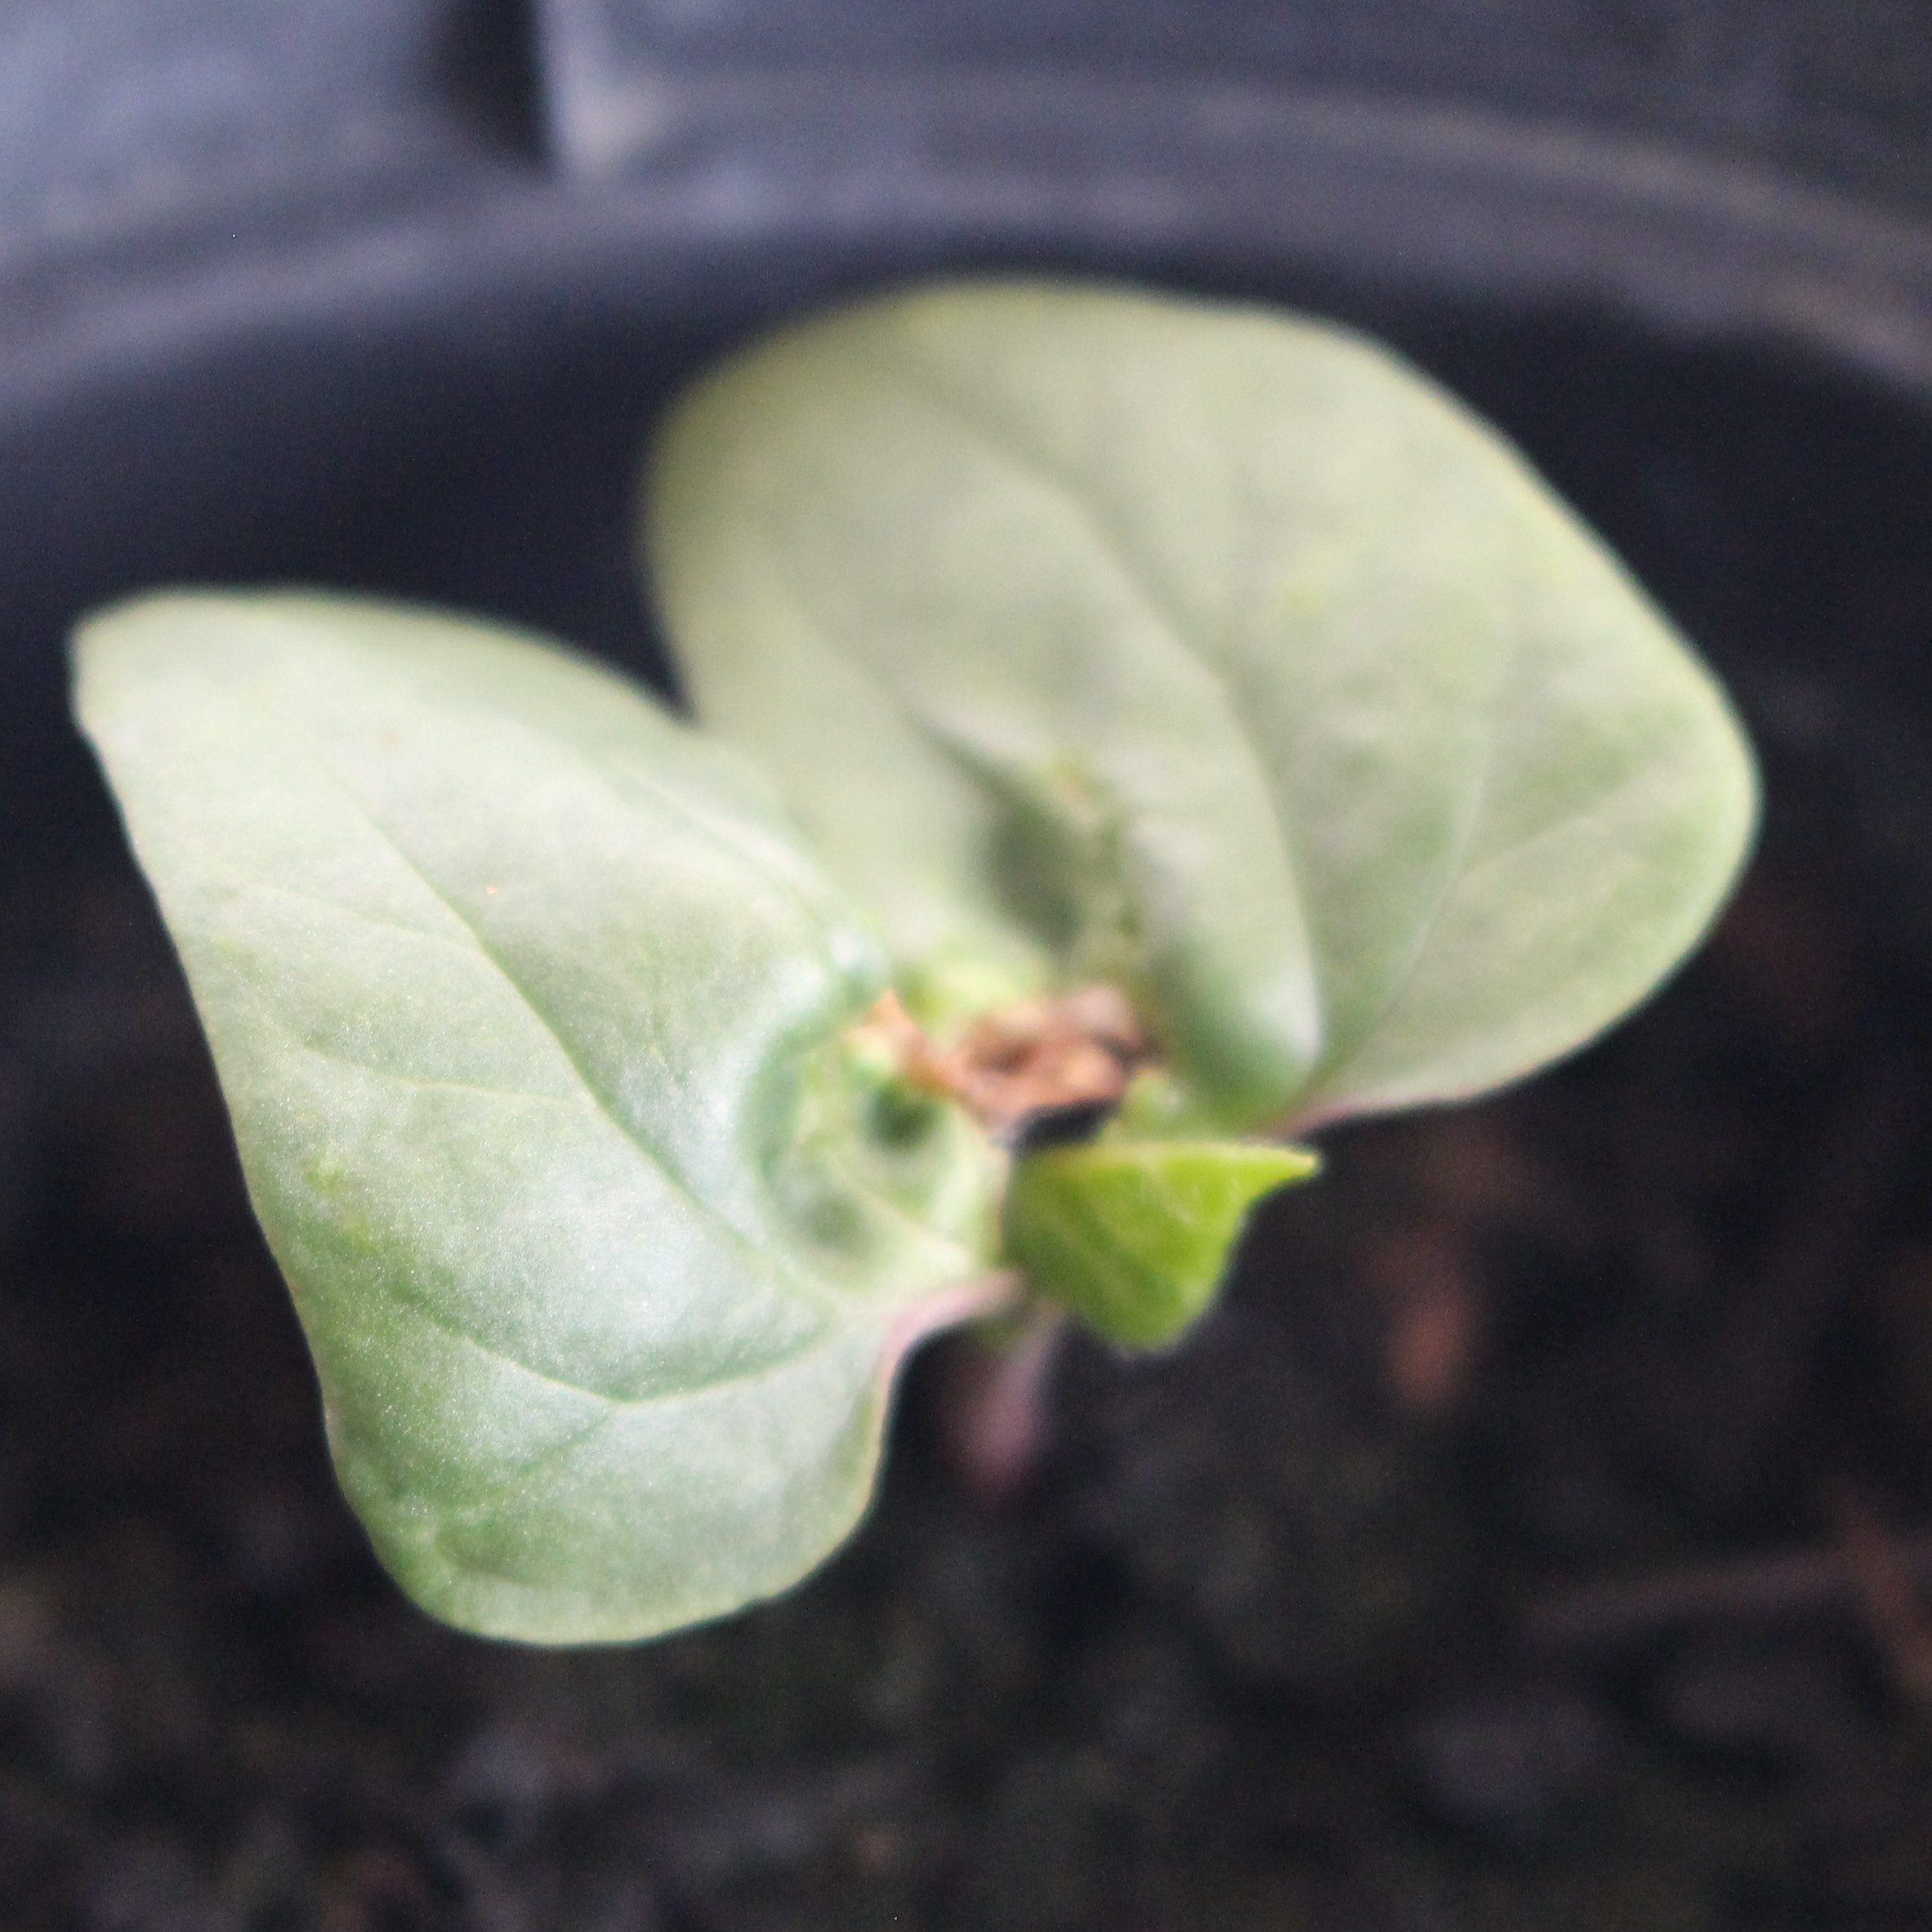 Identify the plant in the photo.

Convolvulus arvensis
